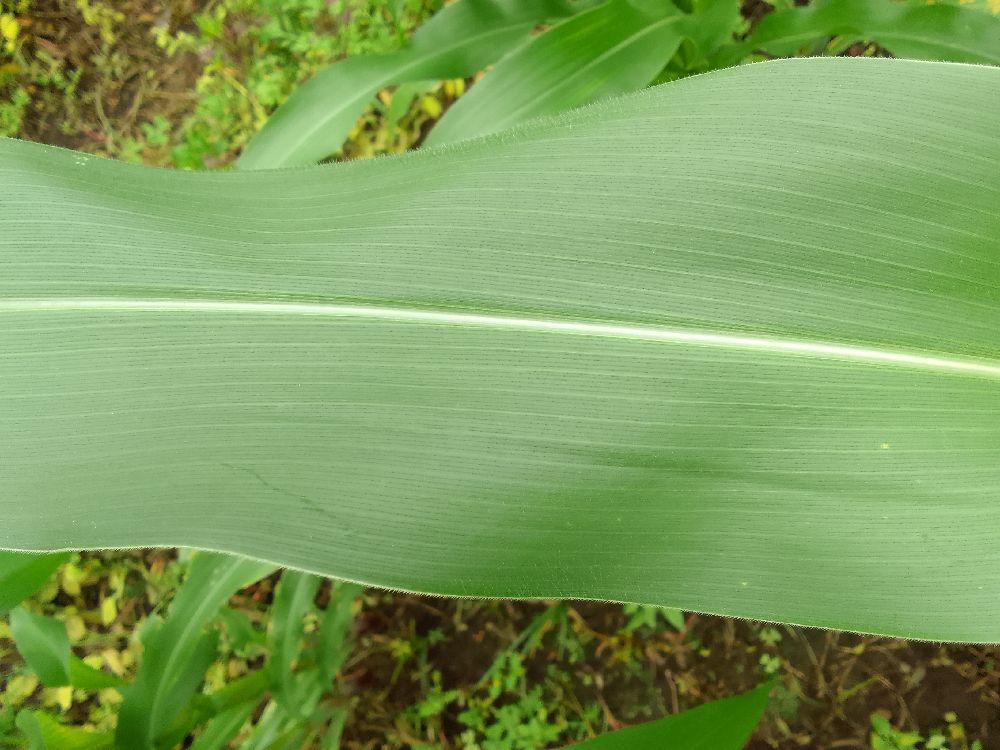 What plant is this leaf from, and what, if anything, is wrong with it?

maize, healthy
